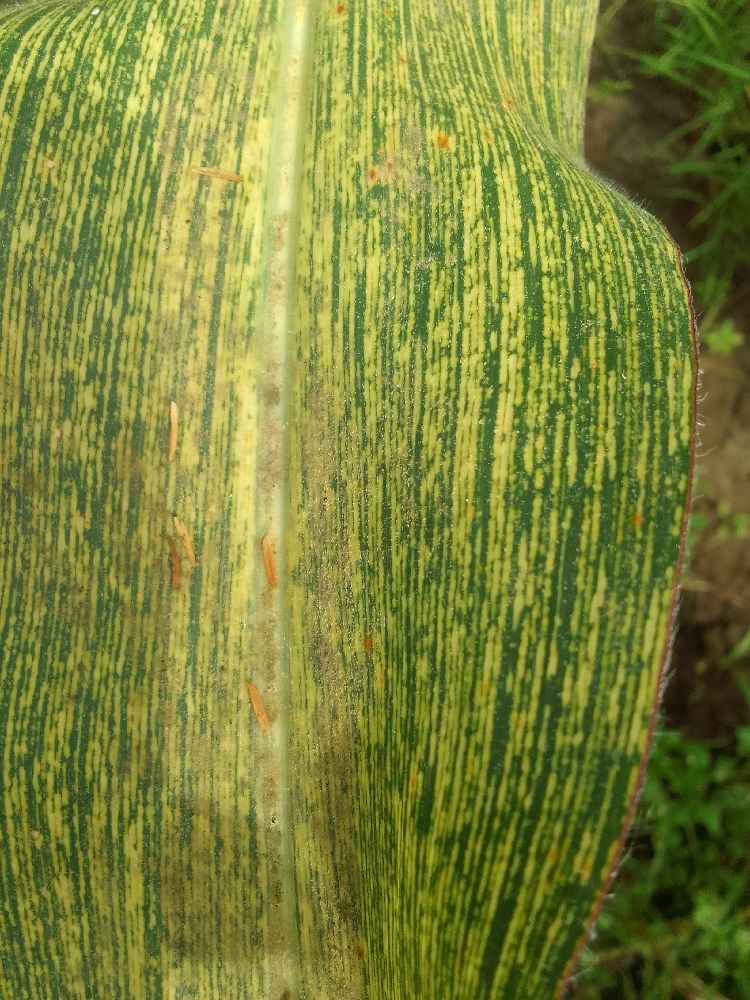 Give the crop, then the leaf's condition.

maize, maize streak virus
